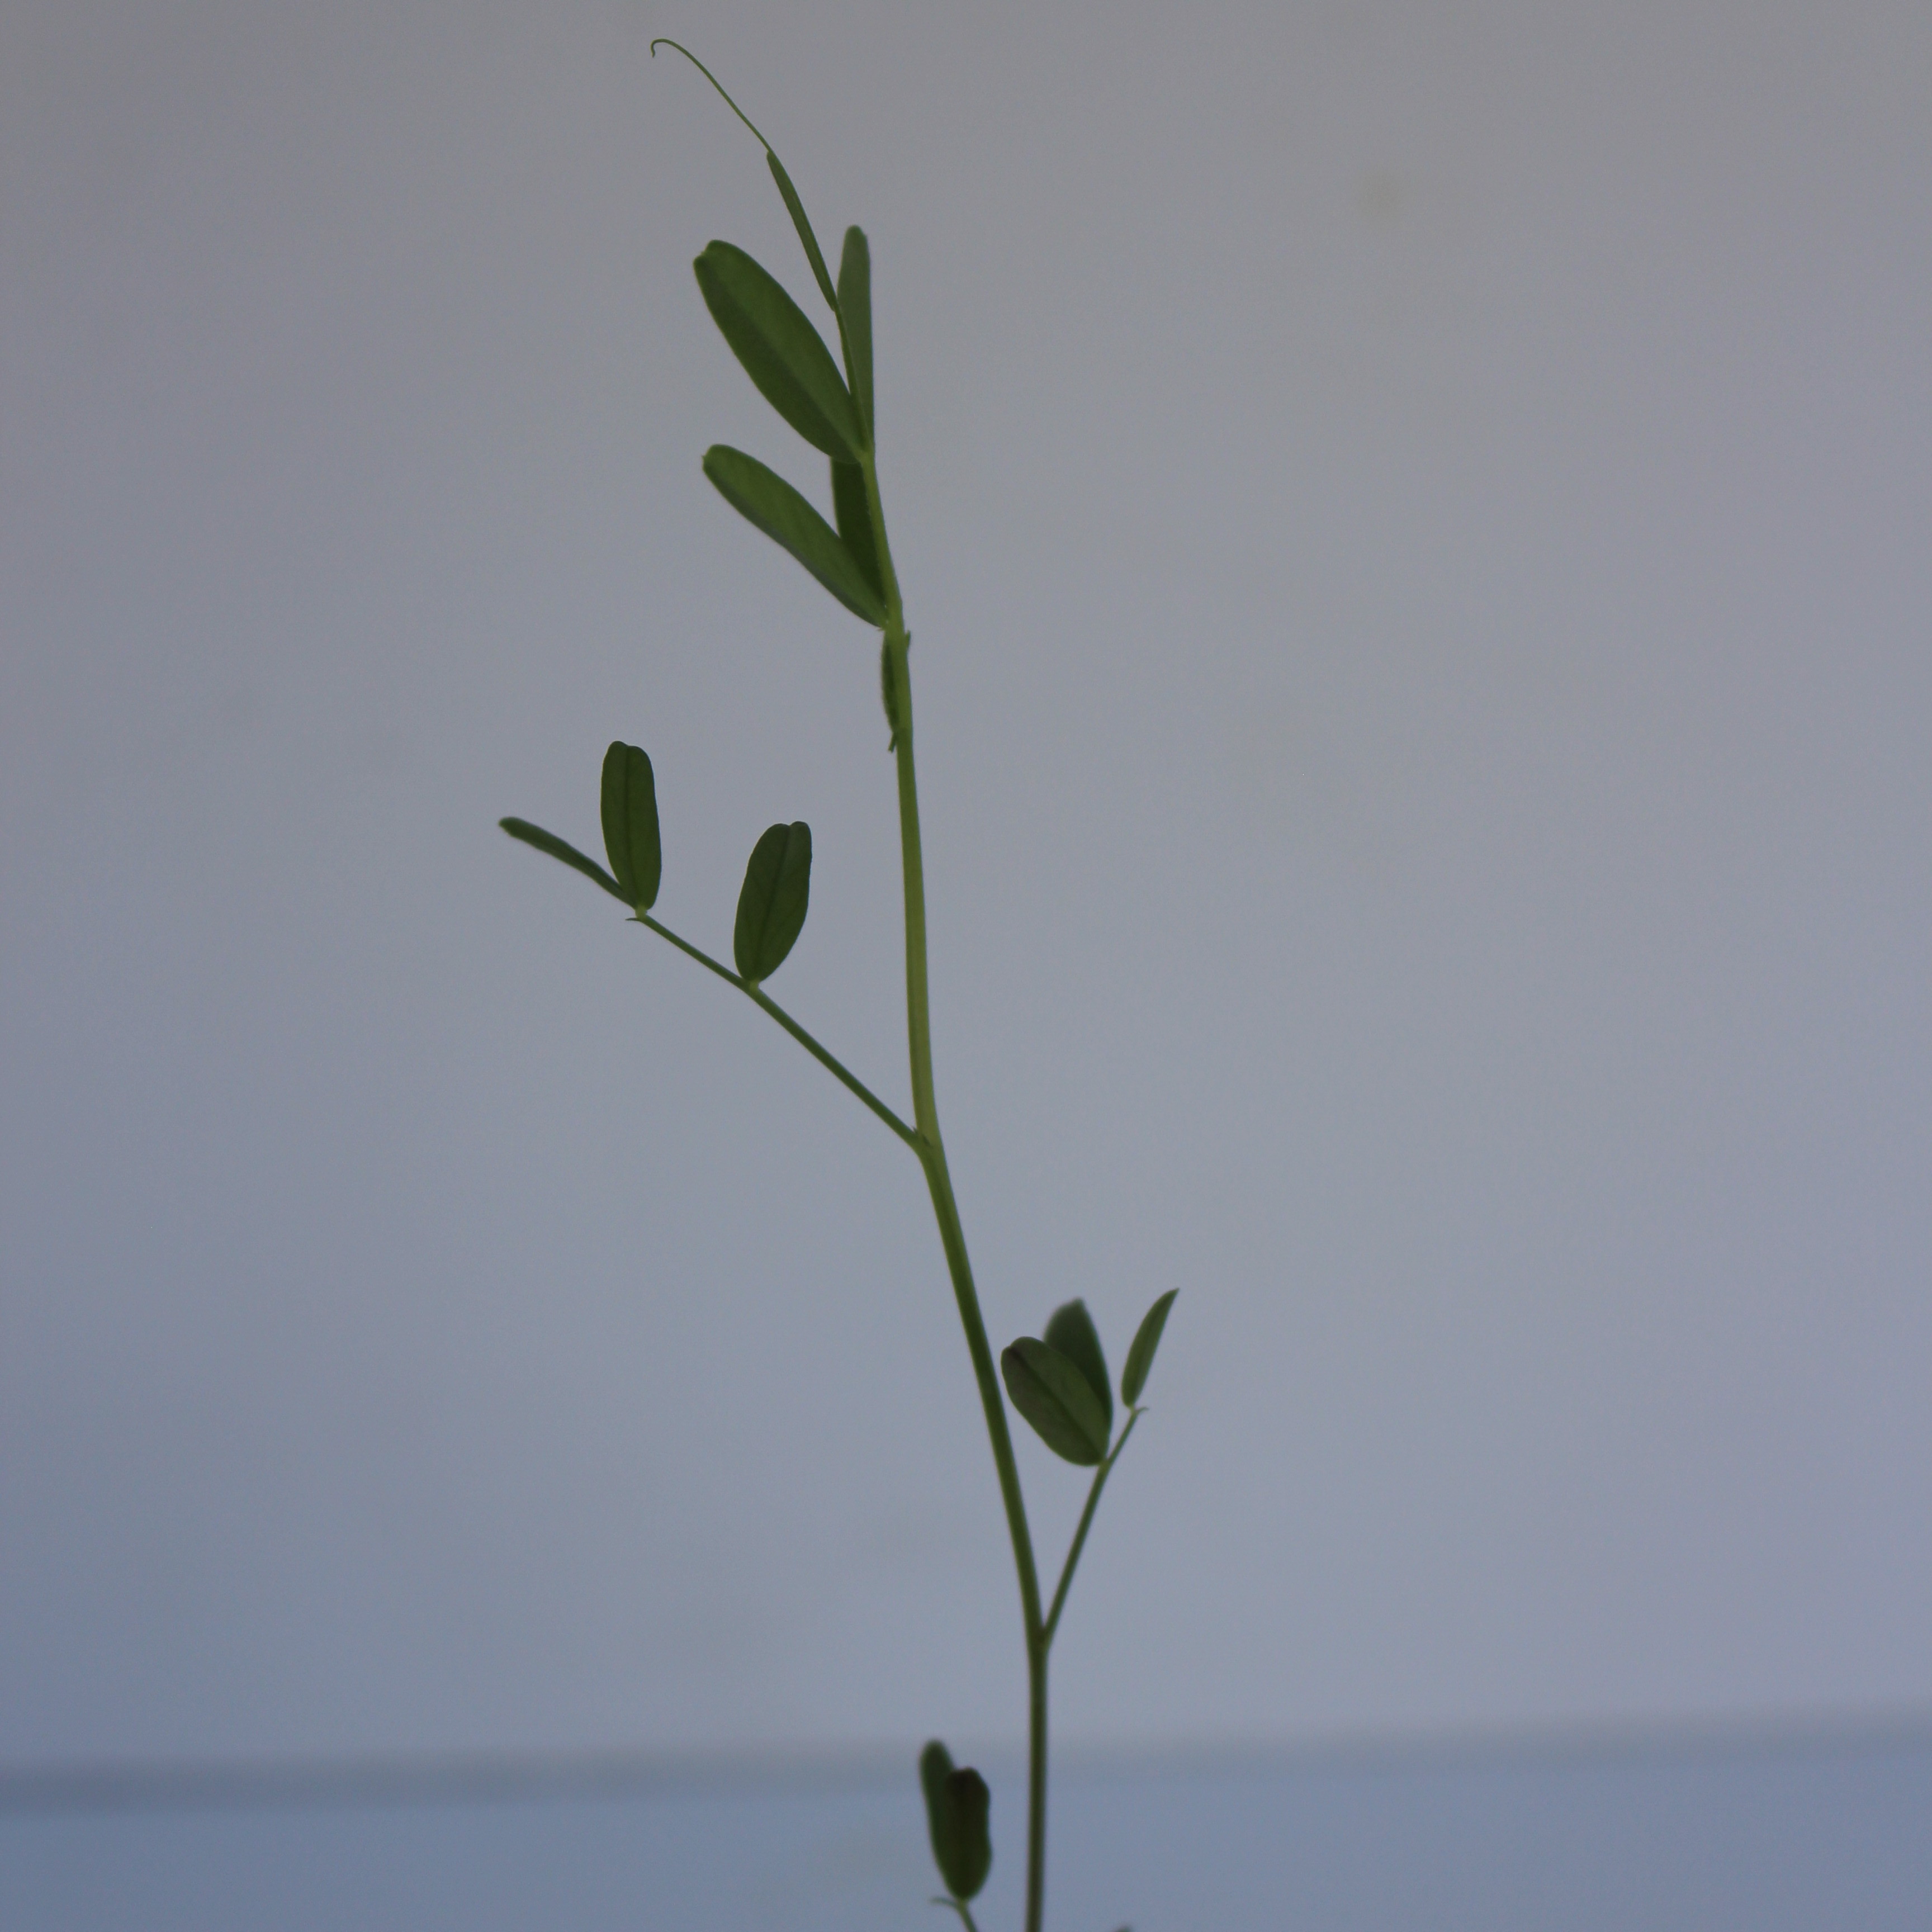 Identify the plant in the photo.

Vicia sativa
